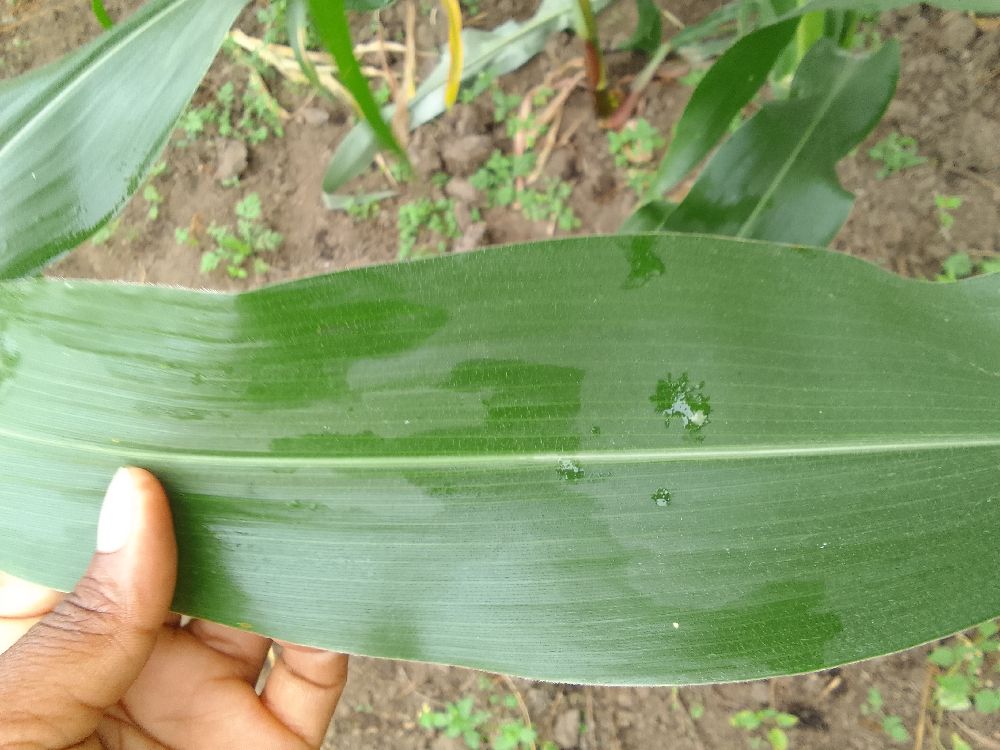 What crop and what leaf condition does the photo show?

maize, healthy
